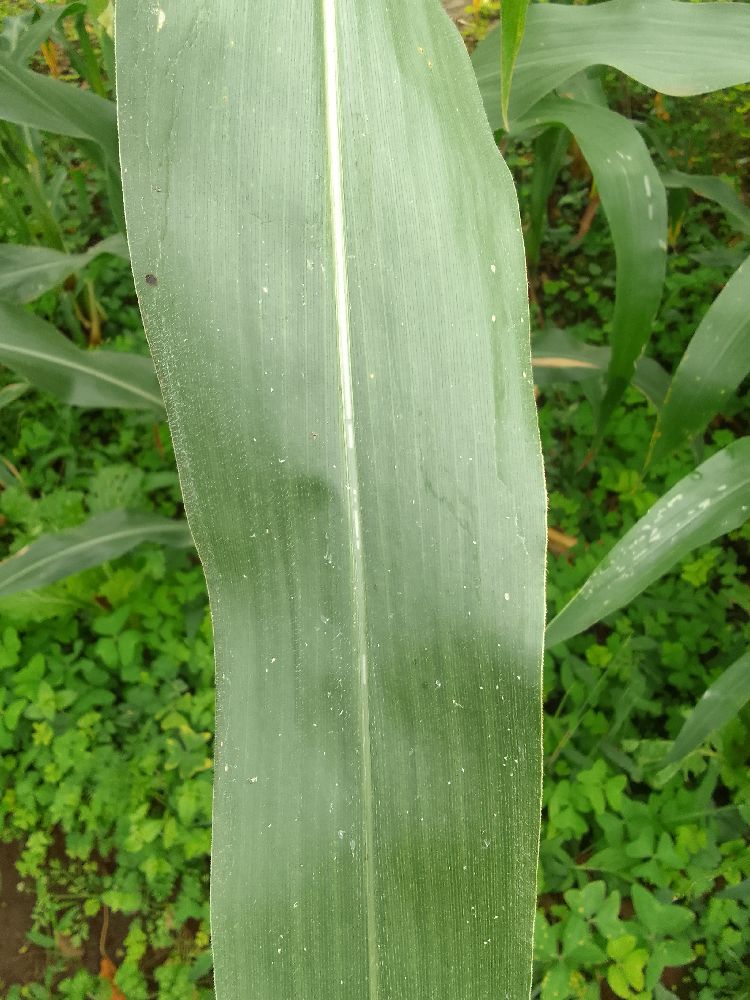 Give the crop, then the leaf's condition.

maize, healthy
